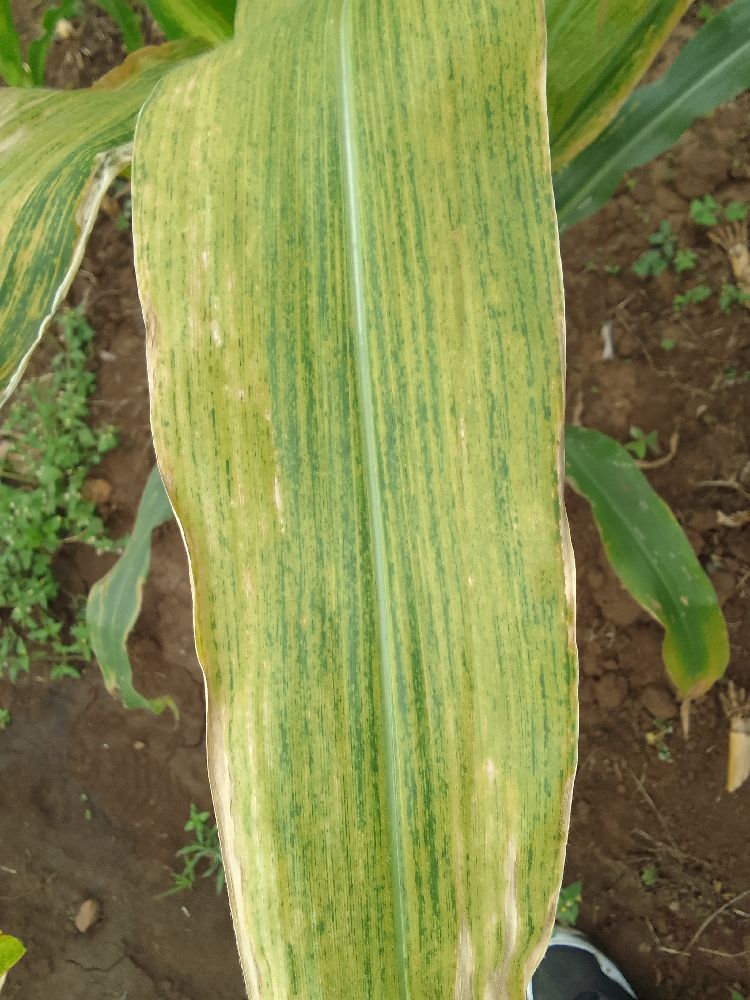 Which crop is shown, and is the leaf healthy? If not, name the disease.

maize, maize lethal necrosis
